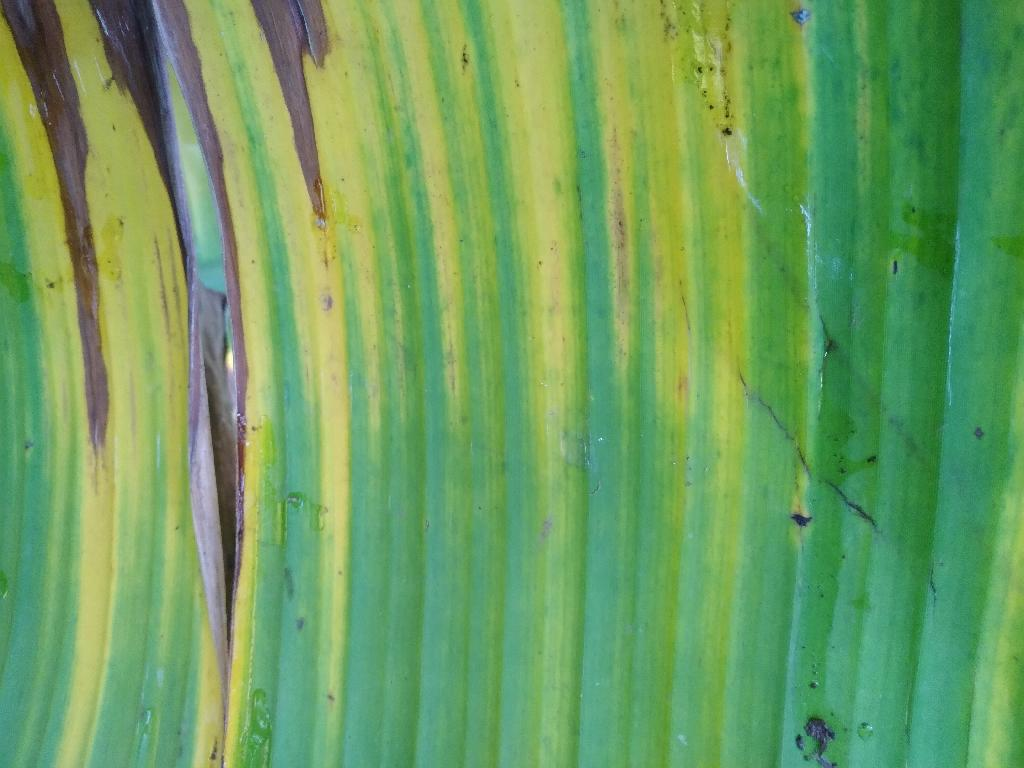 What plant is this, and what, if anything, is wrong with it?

banana, fusarium wilt race 1
